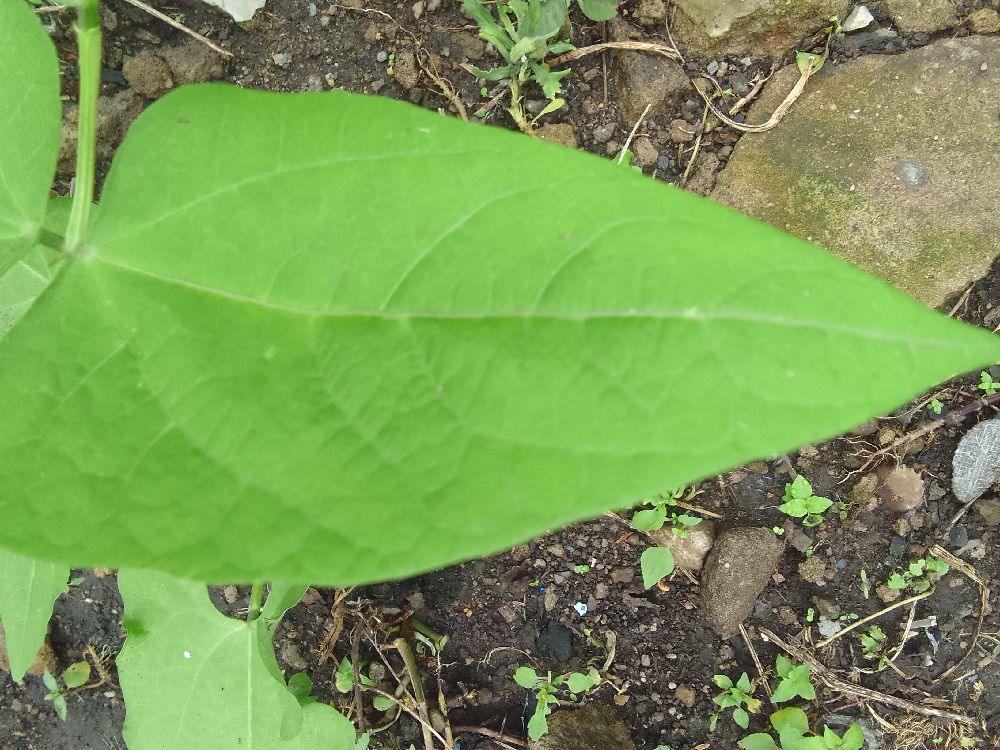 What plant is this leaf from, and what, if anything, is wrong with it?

common bean, healthy
